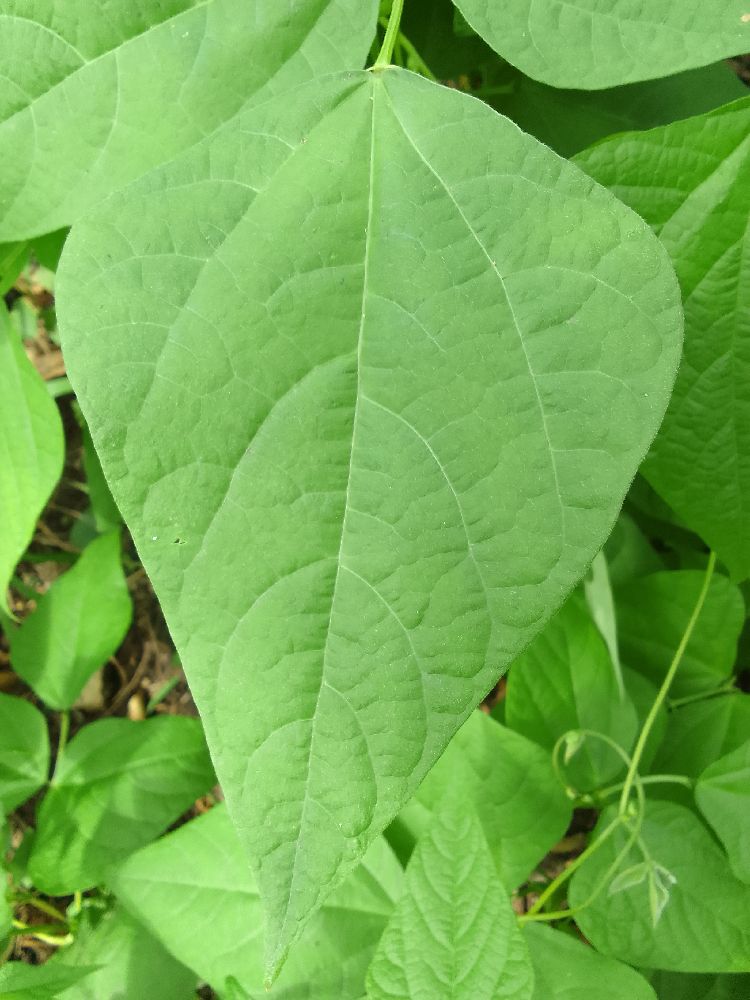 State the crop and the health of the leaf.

common bean, healthy
